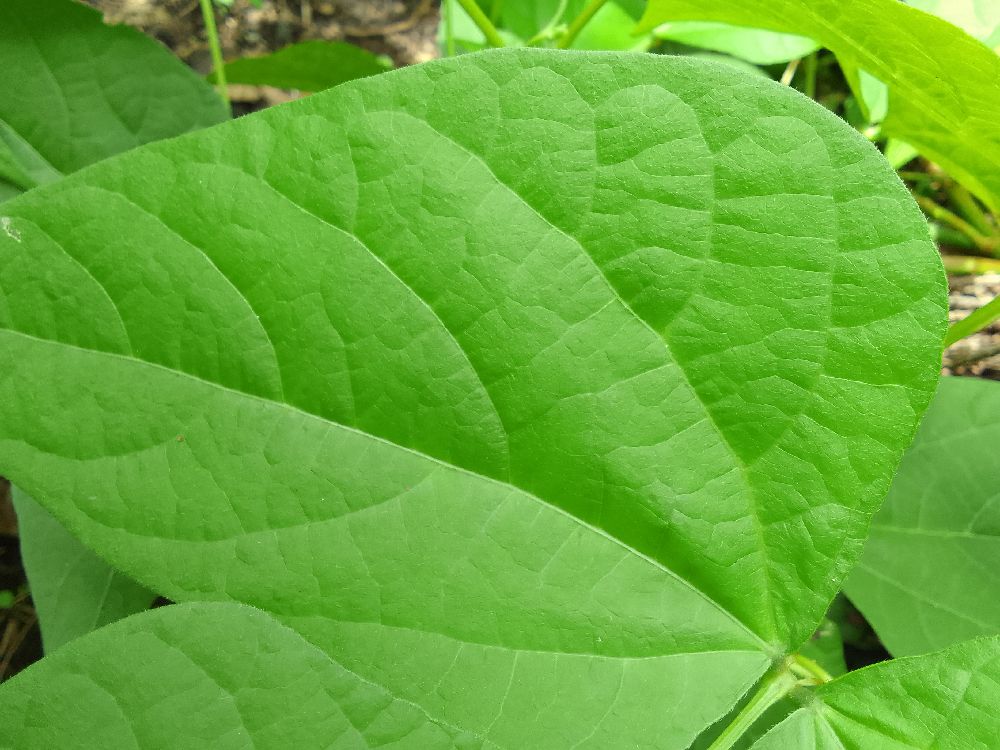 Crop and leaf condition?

common bean, healthy
